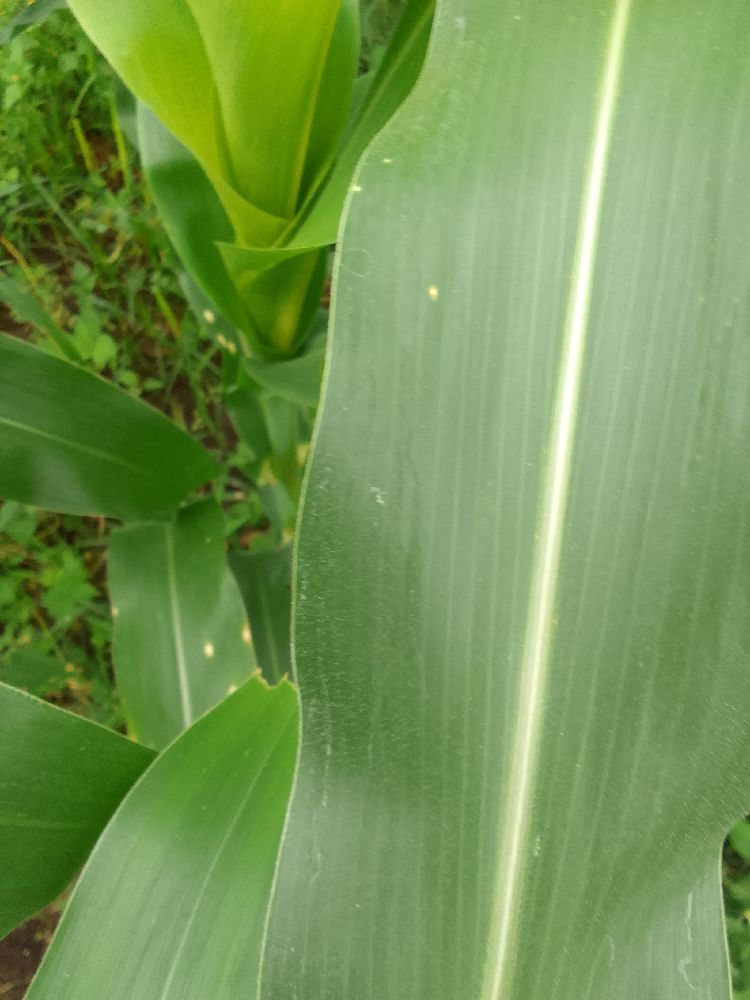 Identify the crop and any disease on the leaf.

maize, healthy
